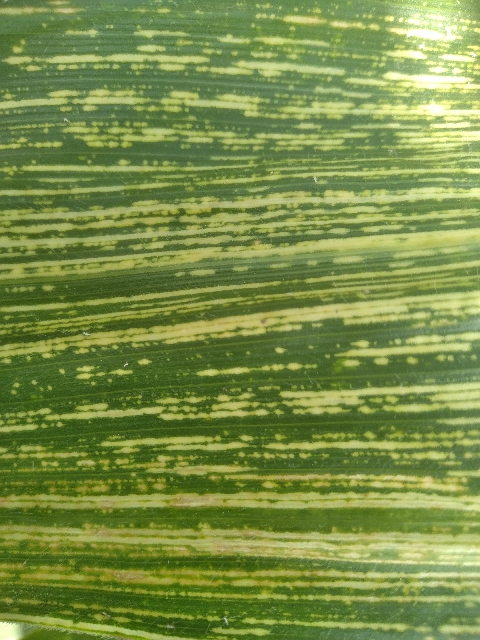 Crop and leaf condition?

maize, maize streak virus
